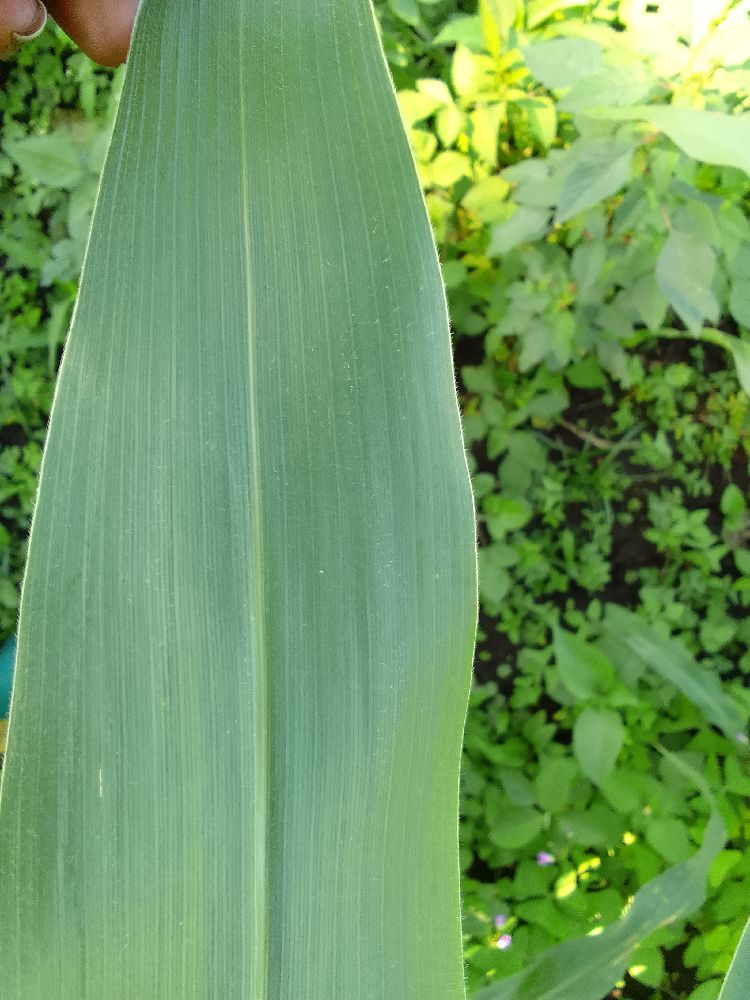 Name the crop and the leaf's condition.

maize, healthy
